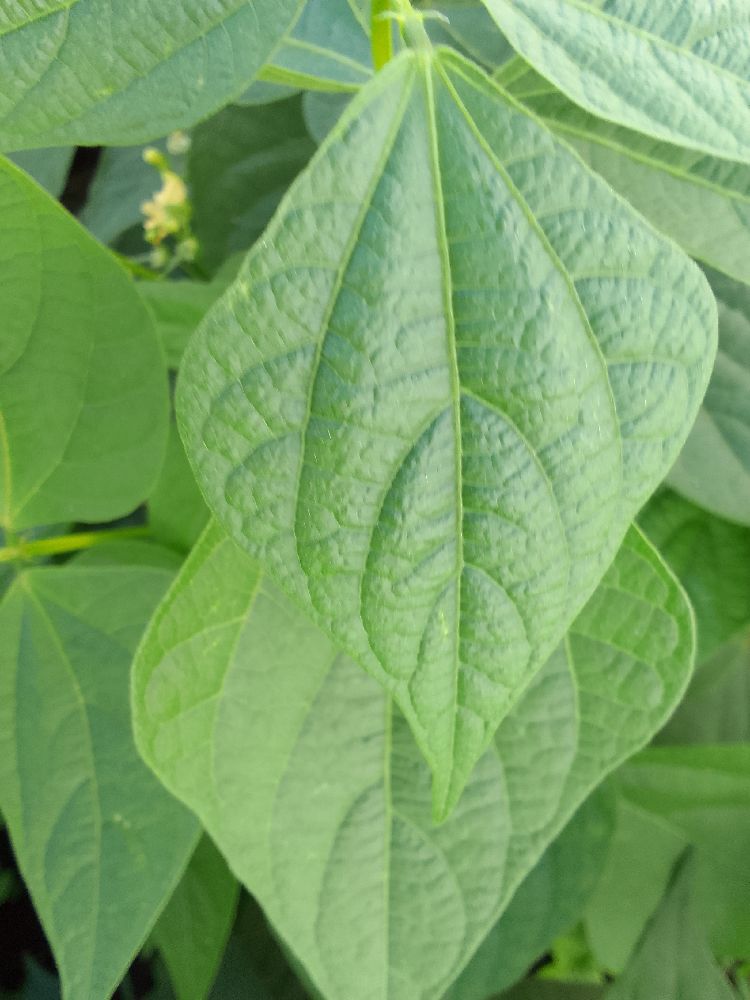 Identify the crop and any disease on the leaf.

common bean, healthy
